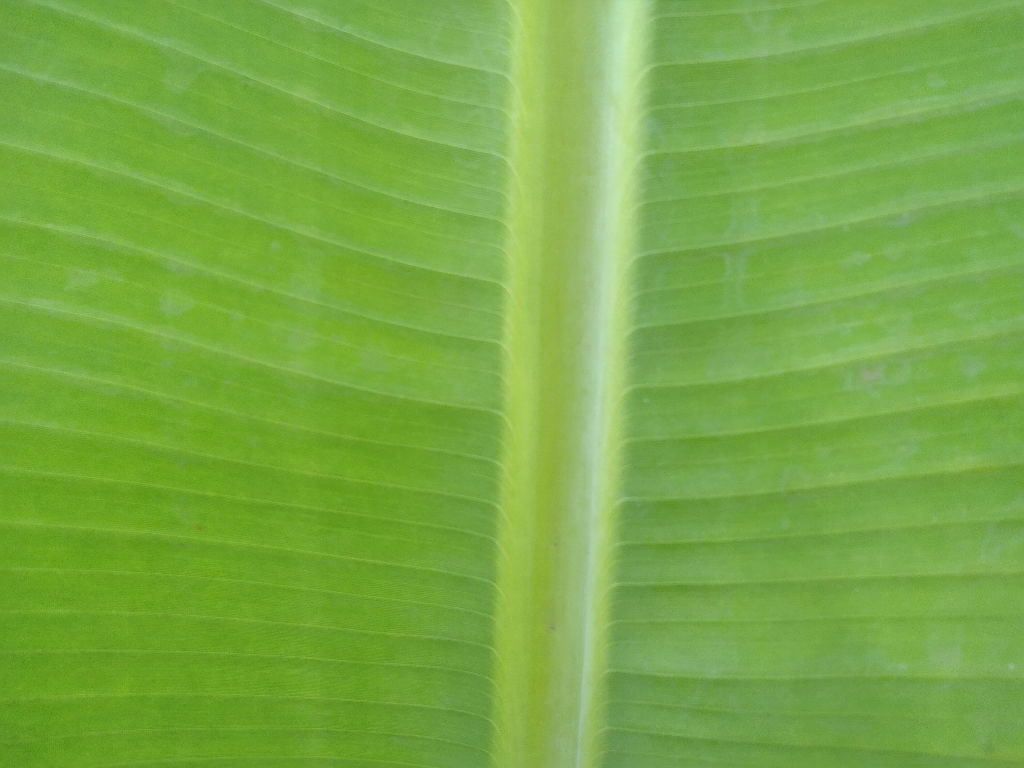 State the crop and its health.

banana, healthy
